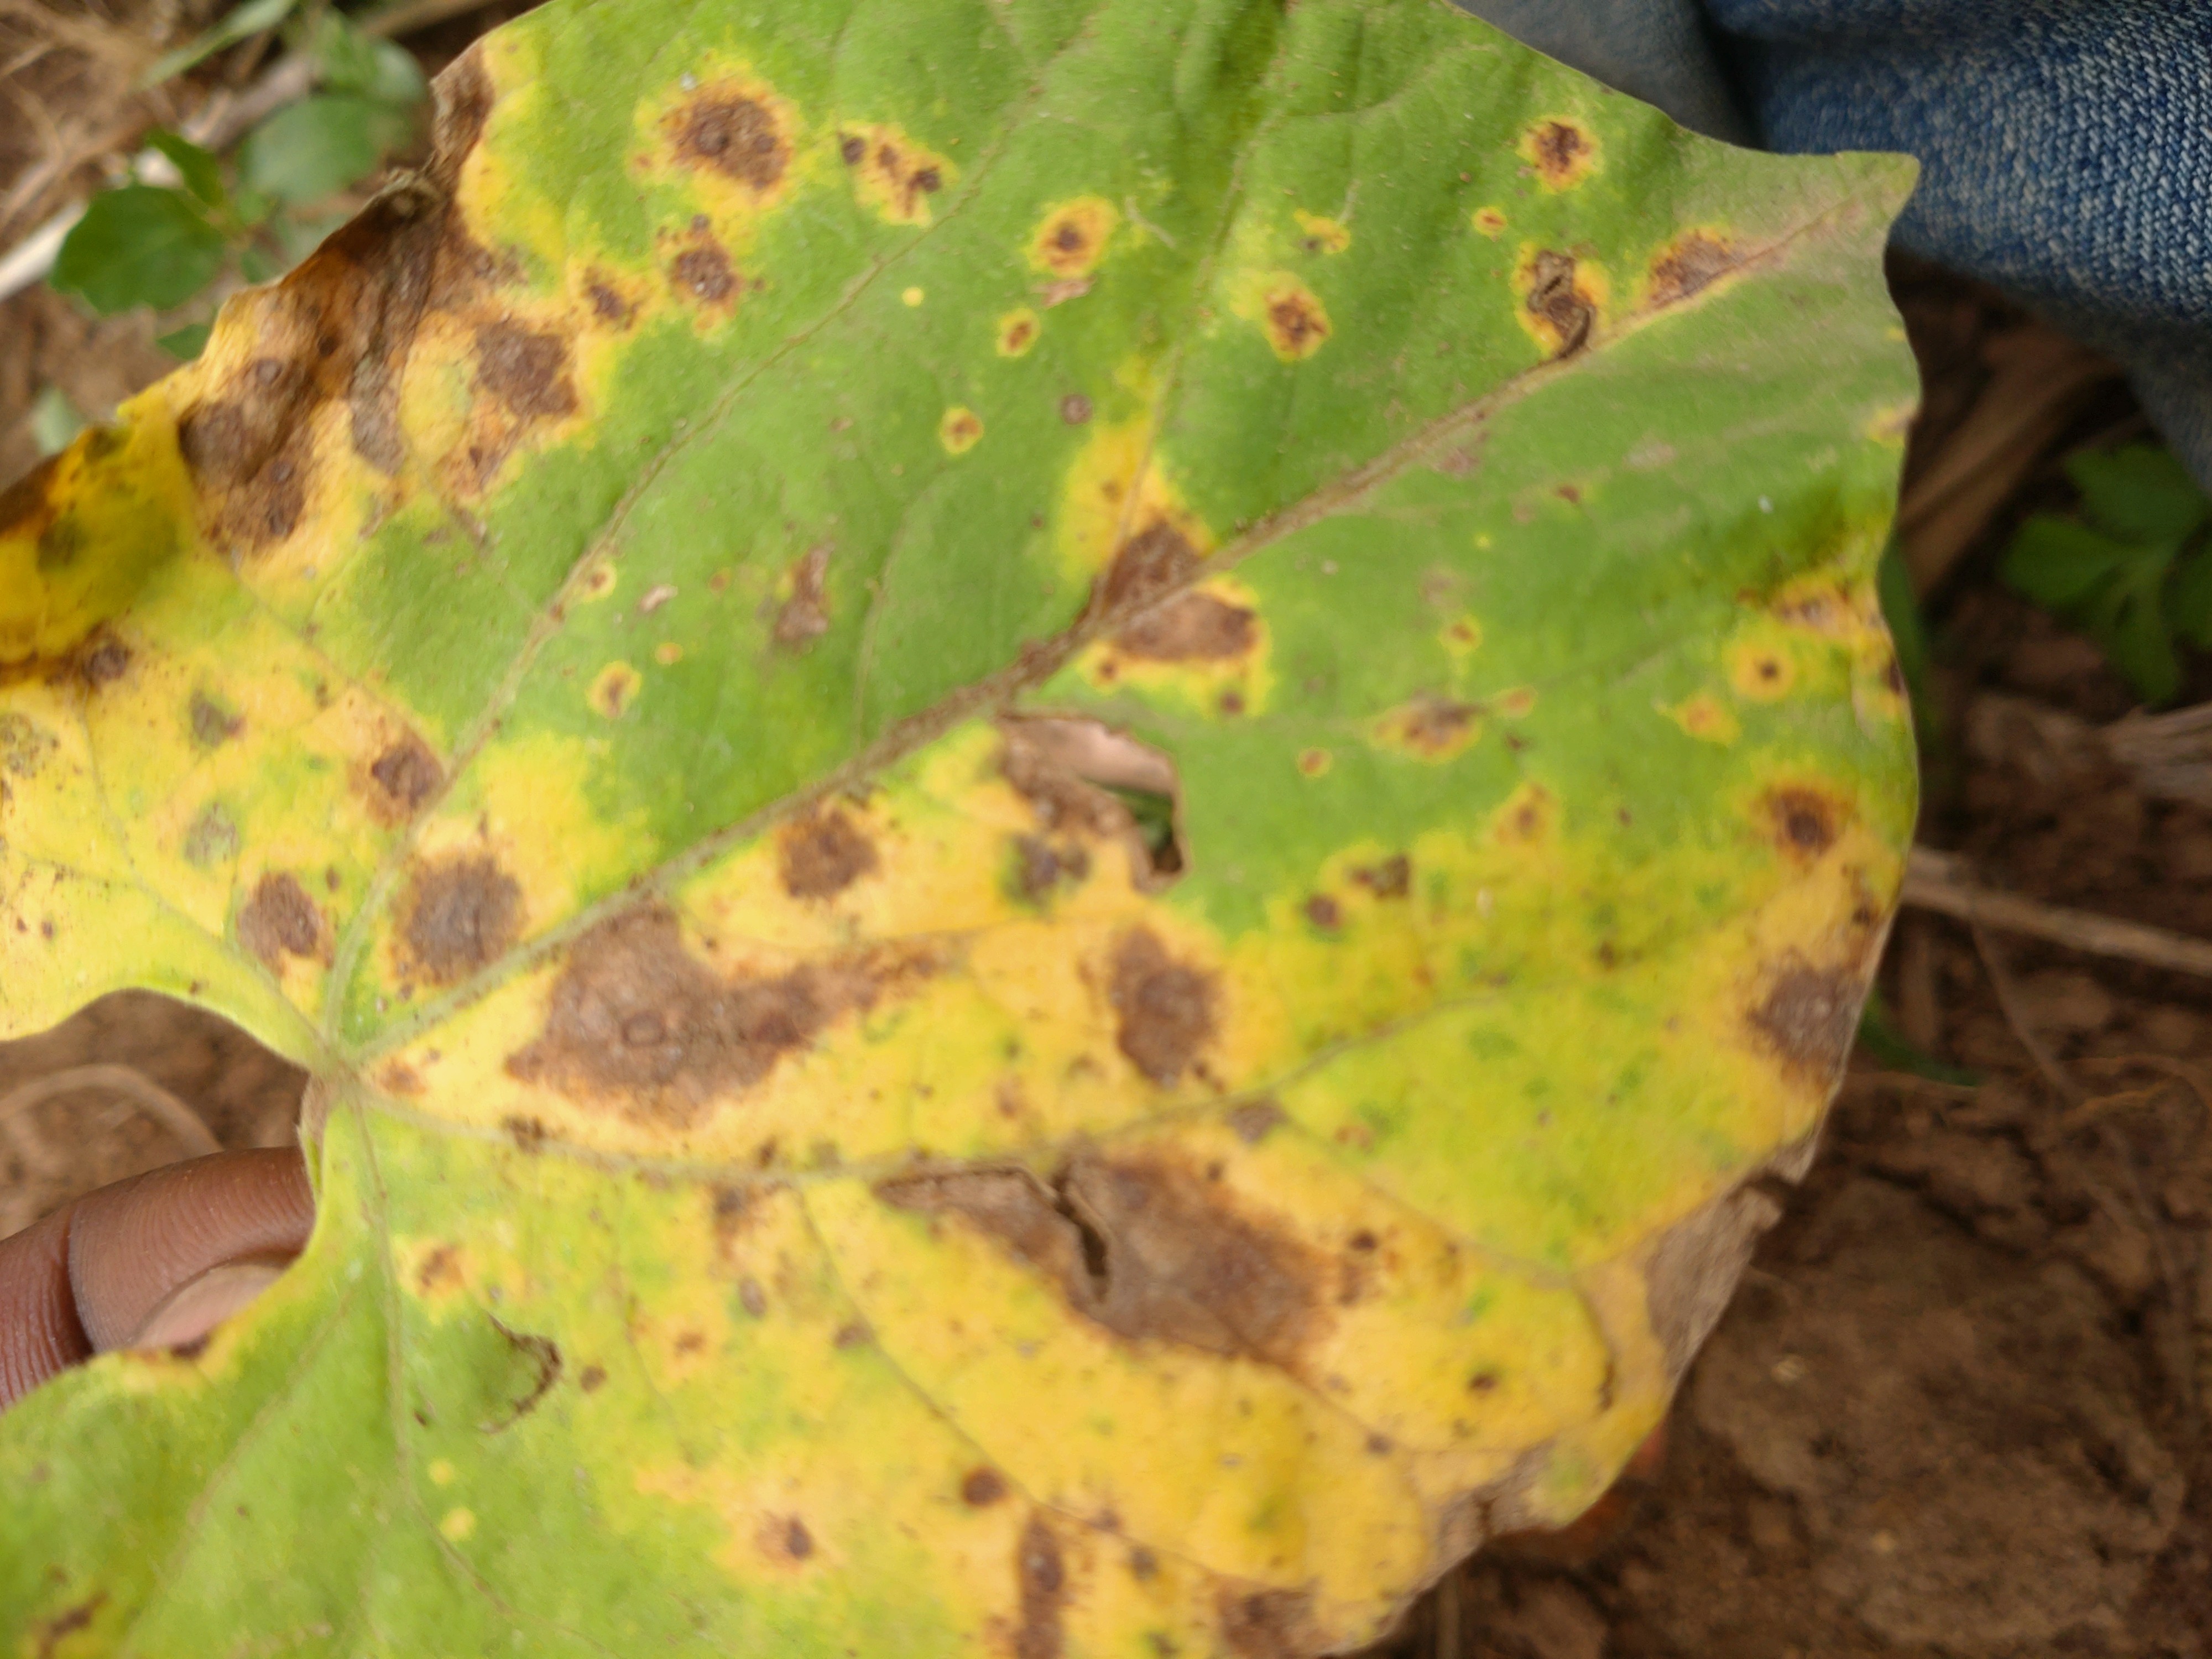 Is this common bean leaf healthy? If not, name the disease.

rust
